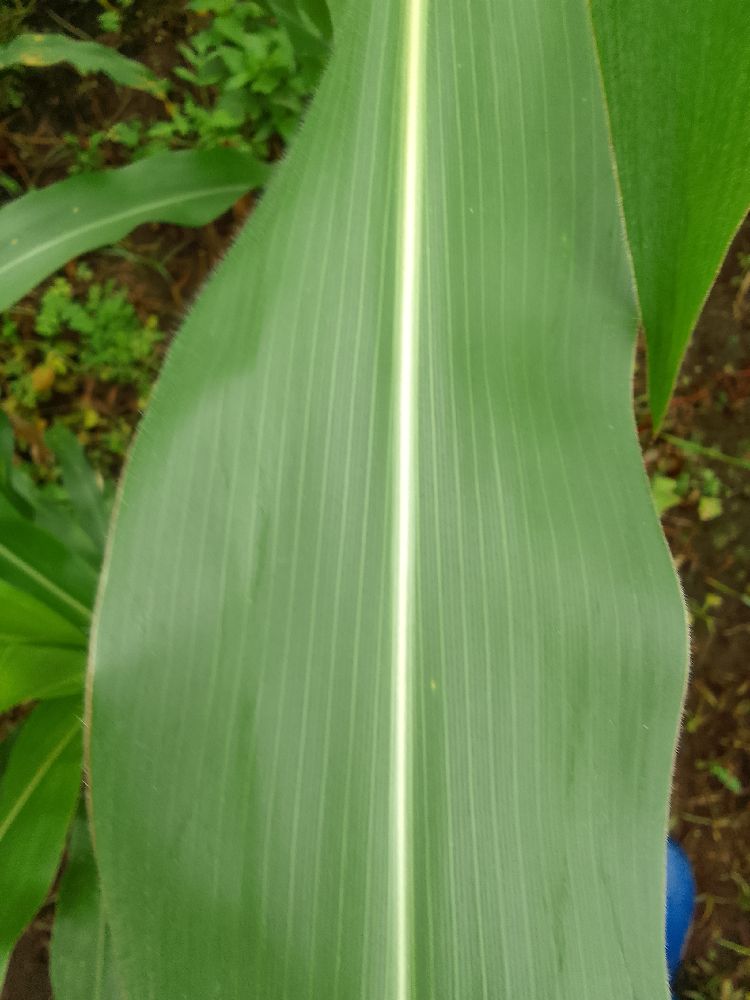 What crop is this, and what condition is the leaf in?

maize, healthy
